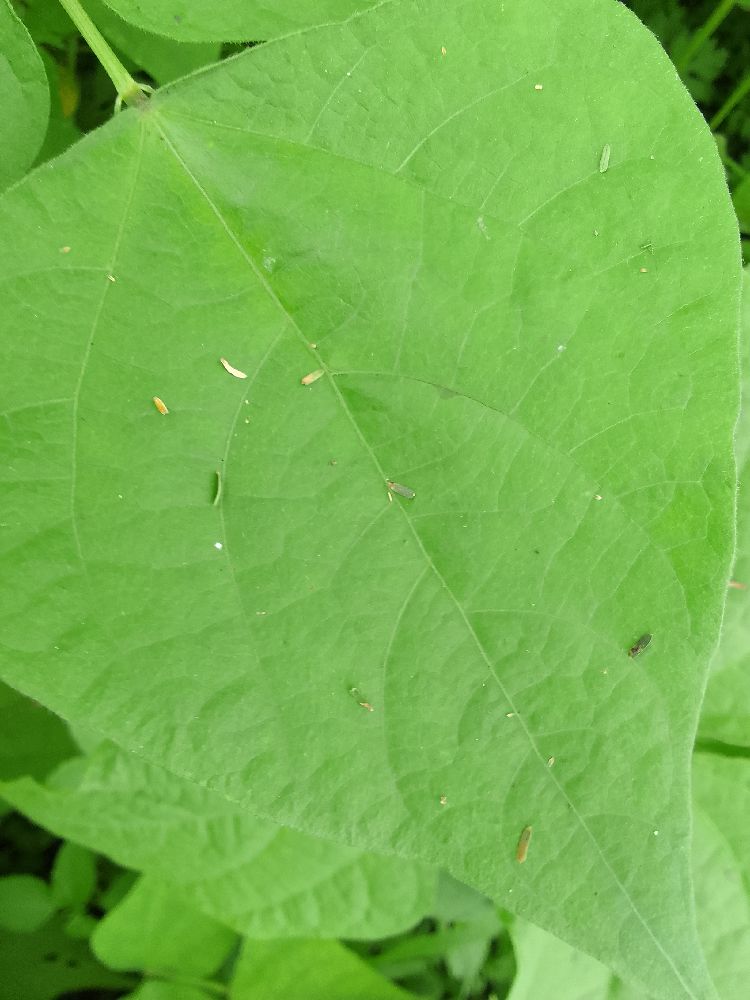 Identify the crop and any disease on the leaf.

common bean, healthy
